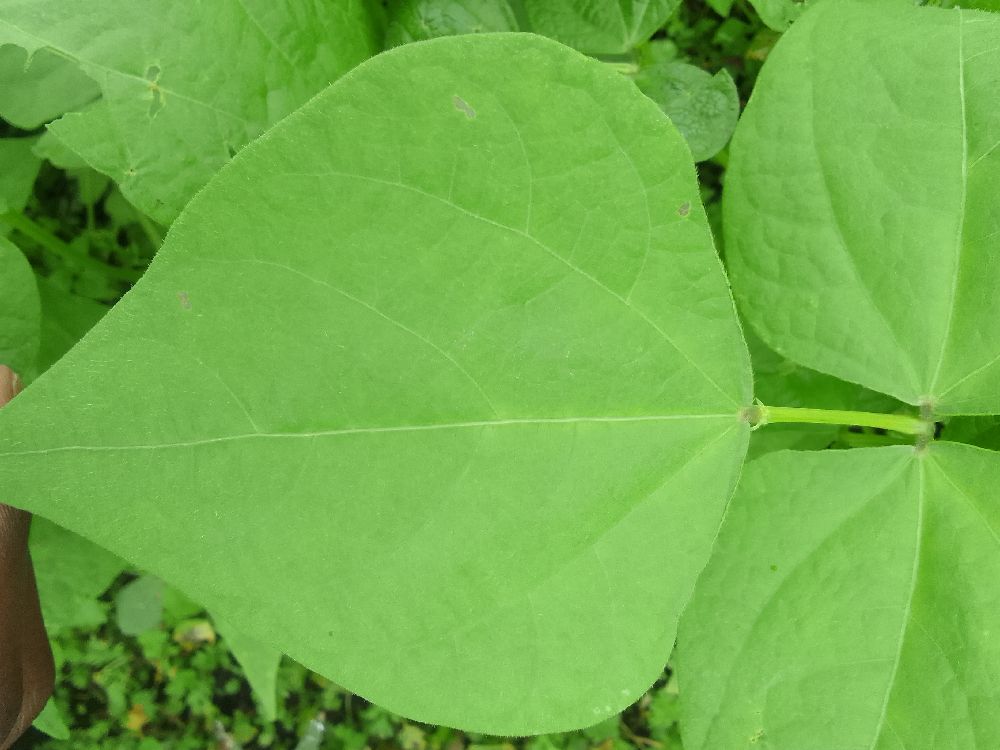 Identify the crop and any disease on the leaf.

common bean, healthy
